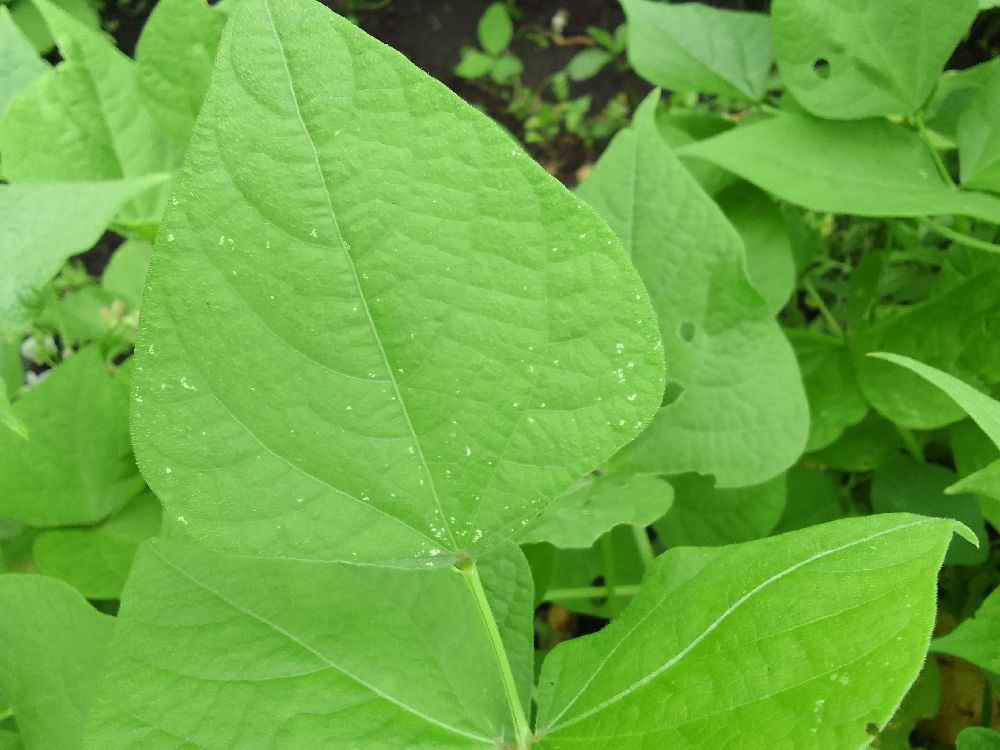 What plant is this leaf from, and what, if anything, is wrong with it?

common bean, healthy
